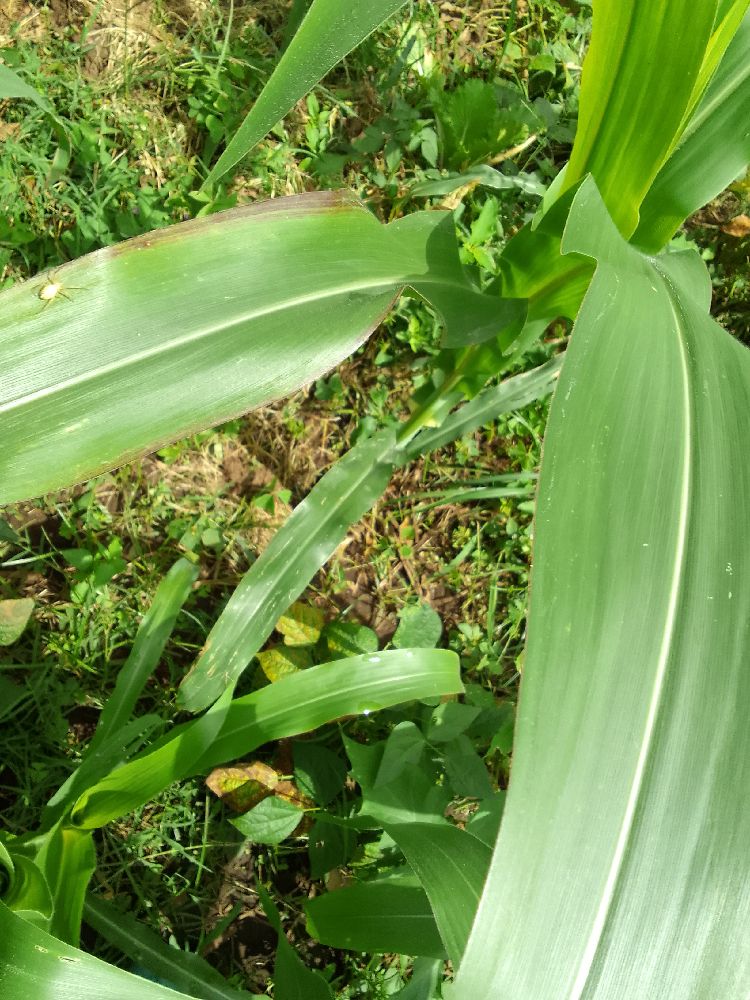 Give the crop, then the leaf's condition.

maize, healthy
